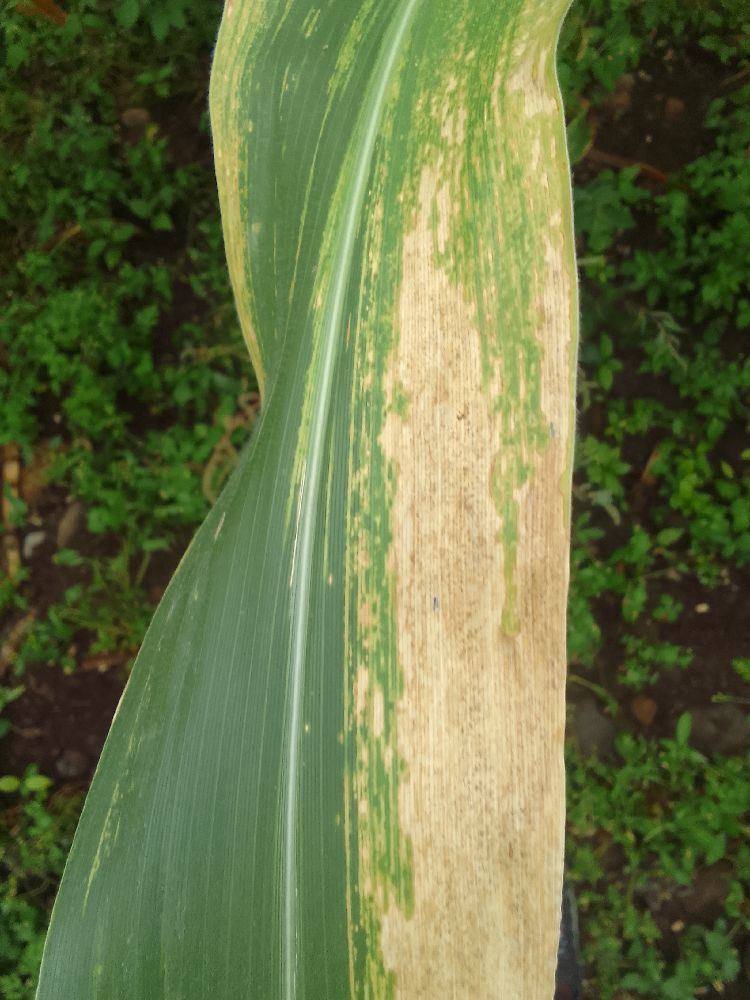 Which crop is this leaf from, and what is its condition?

maize, maize lethal necrosis
